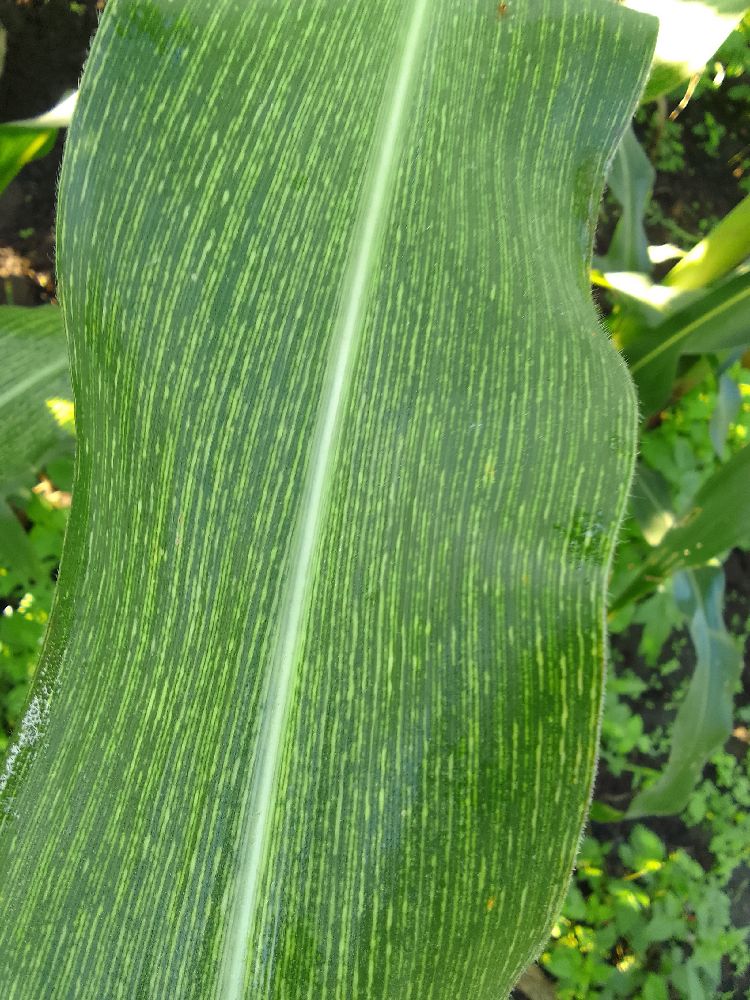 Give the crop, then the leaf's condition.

maize, maize streak virus
